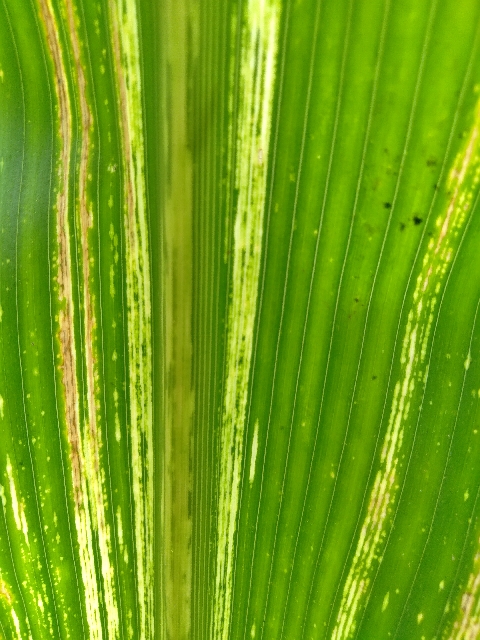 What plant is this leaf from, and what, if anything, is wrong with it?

maize, maize streak virus
